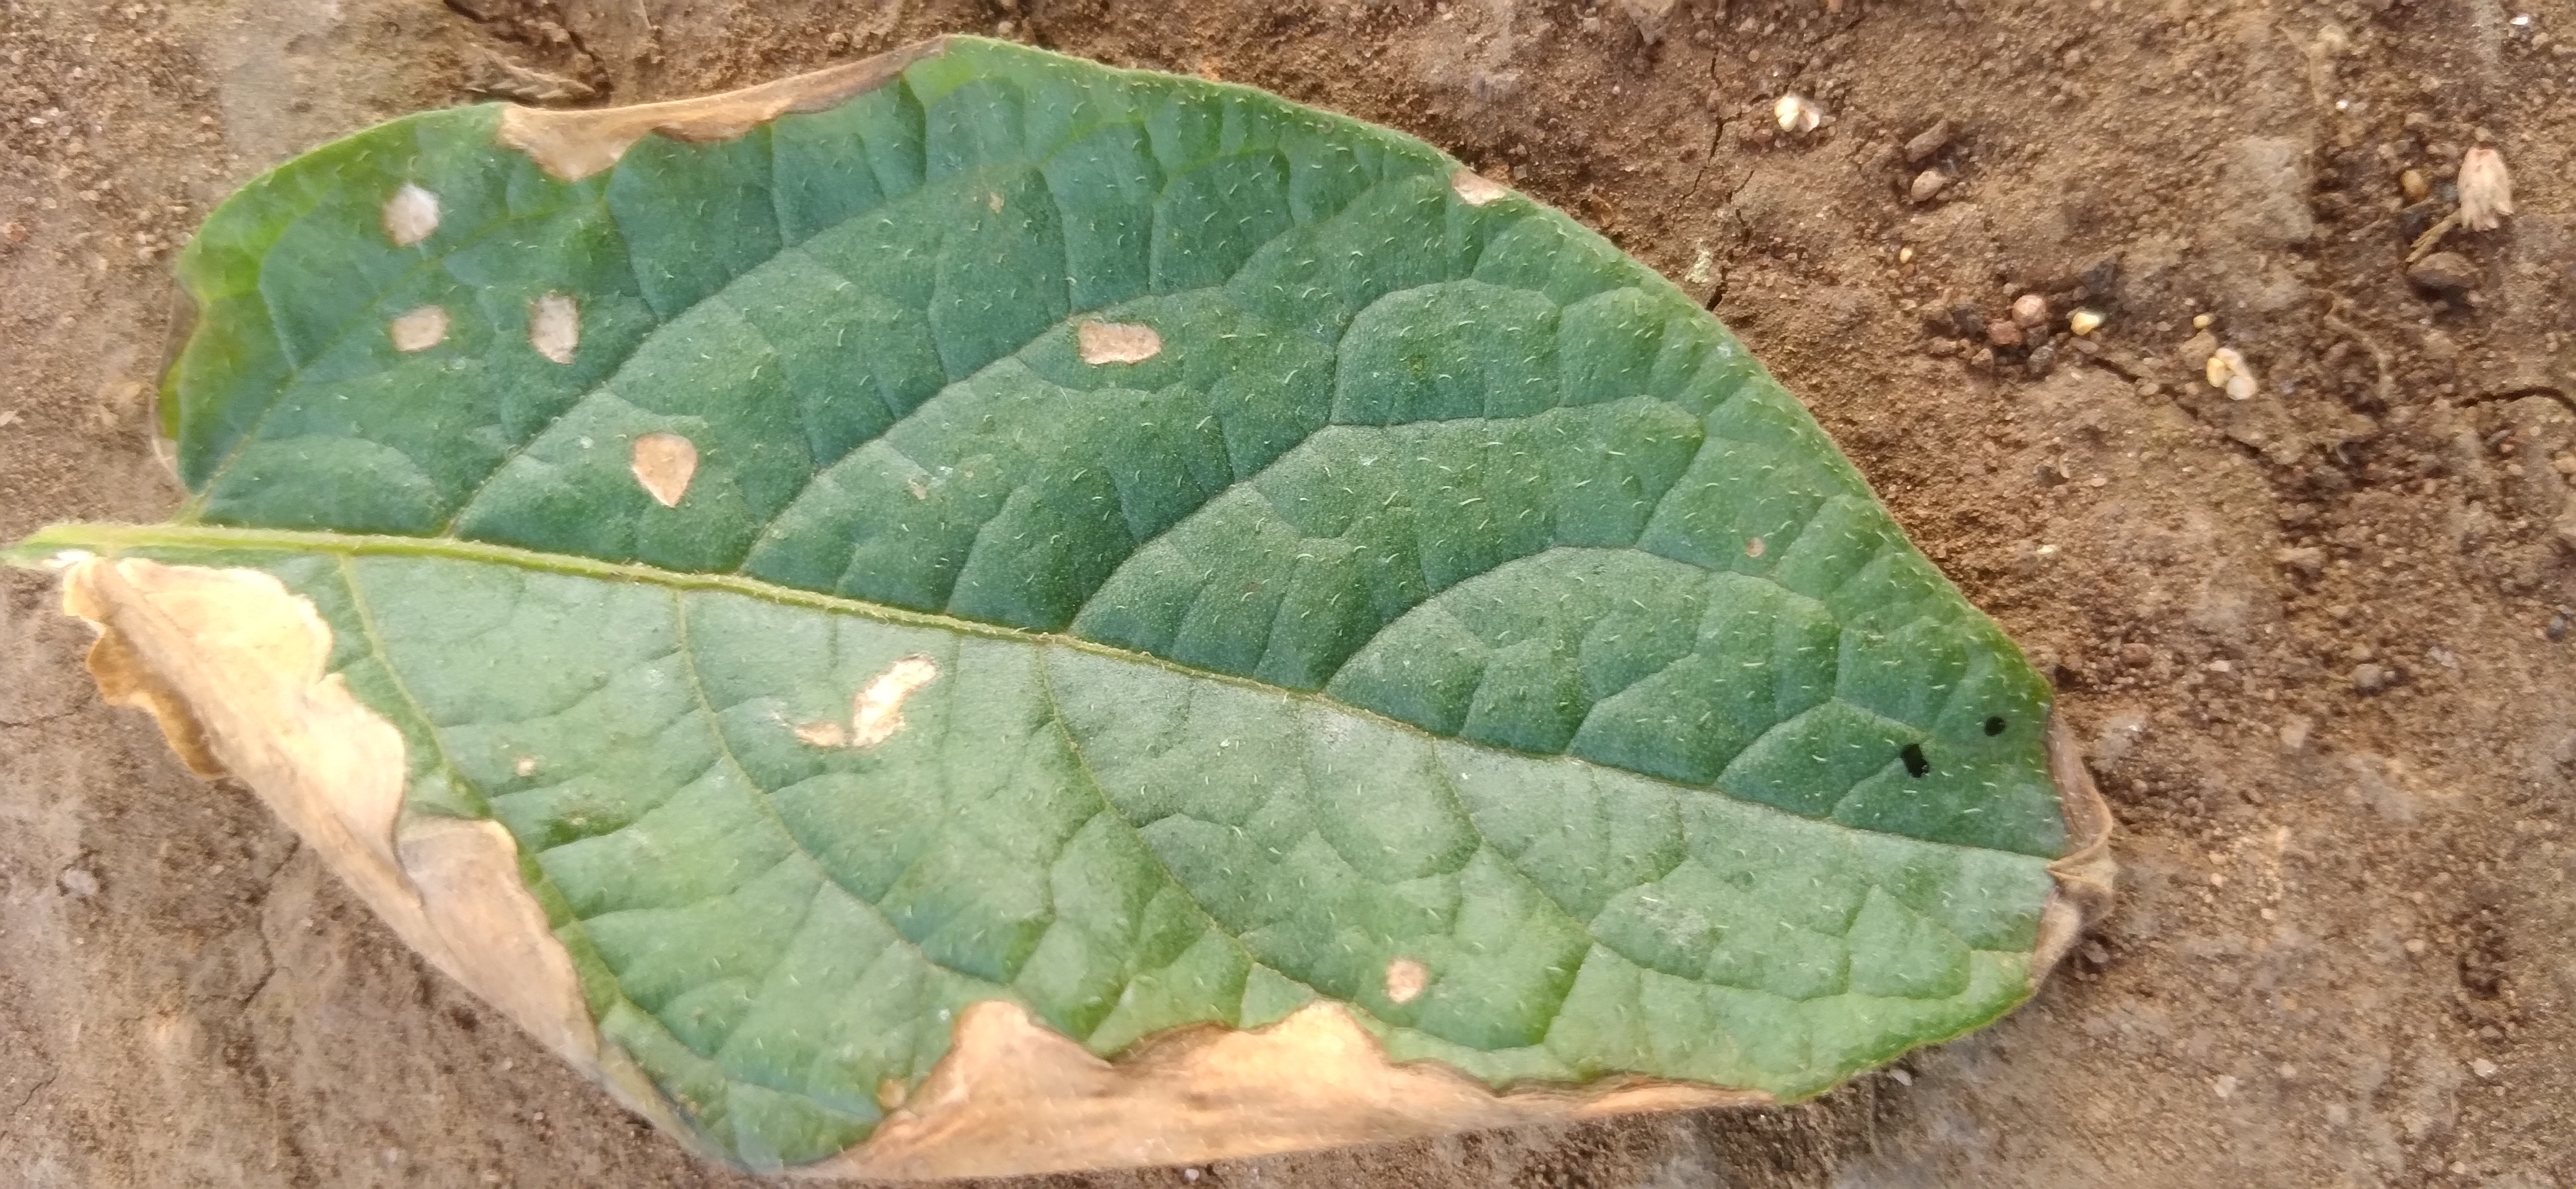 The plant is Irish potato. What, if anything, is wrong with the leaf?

early blight
